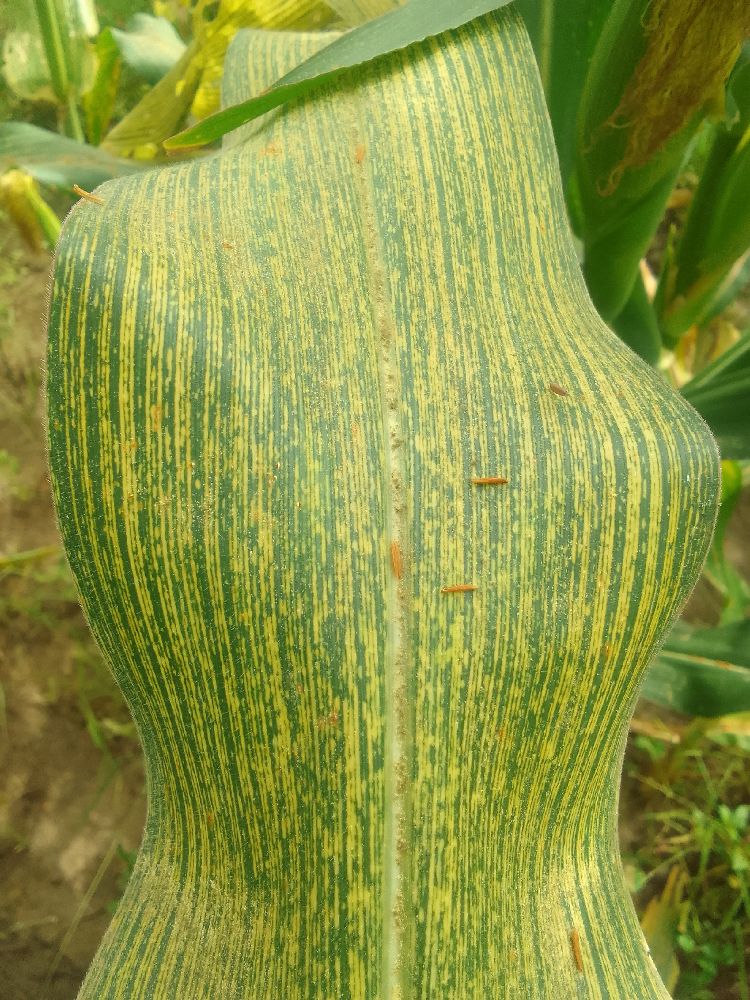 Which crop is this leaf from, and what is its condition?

maize, maize streak virus
